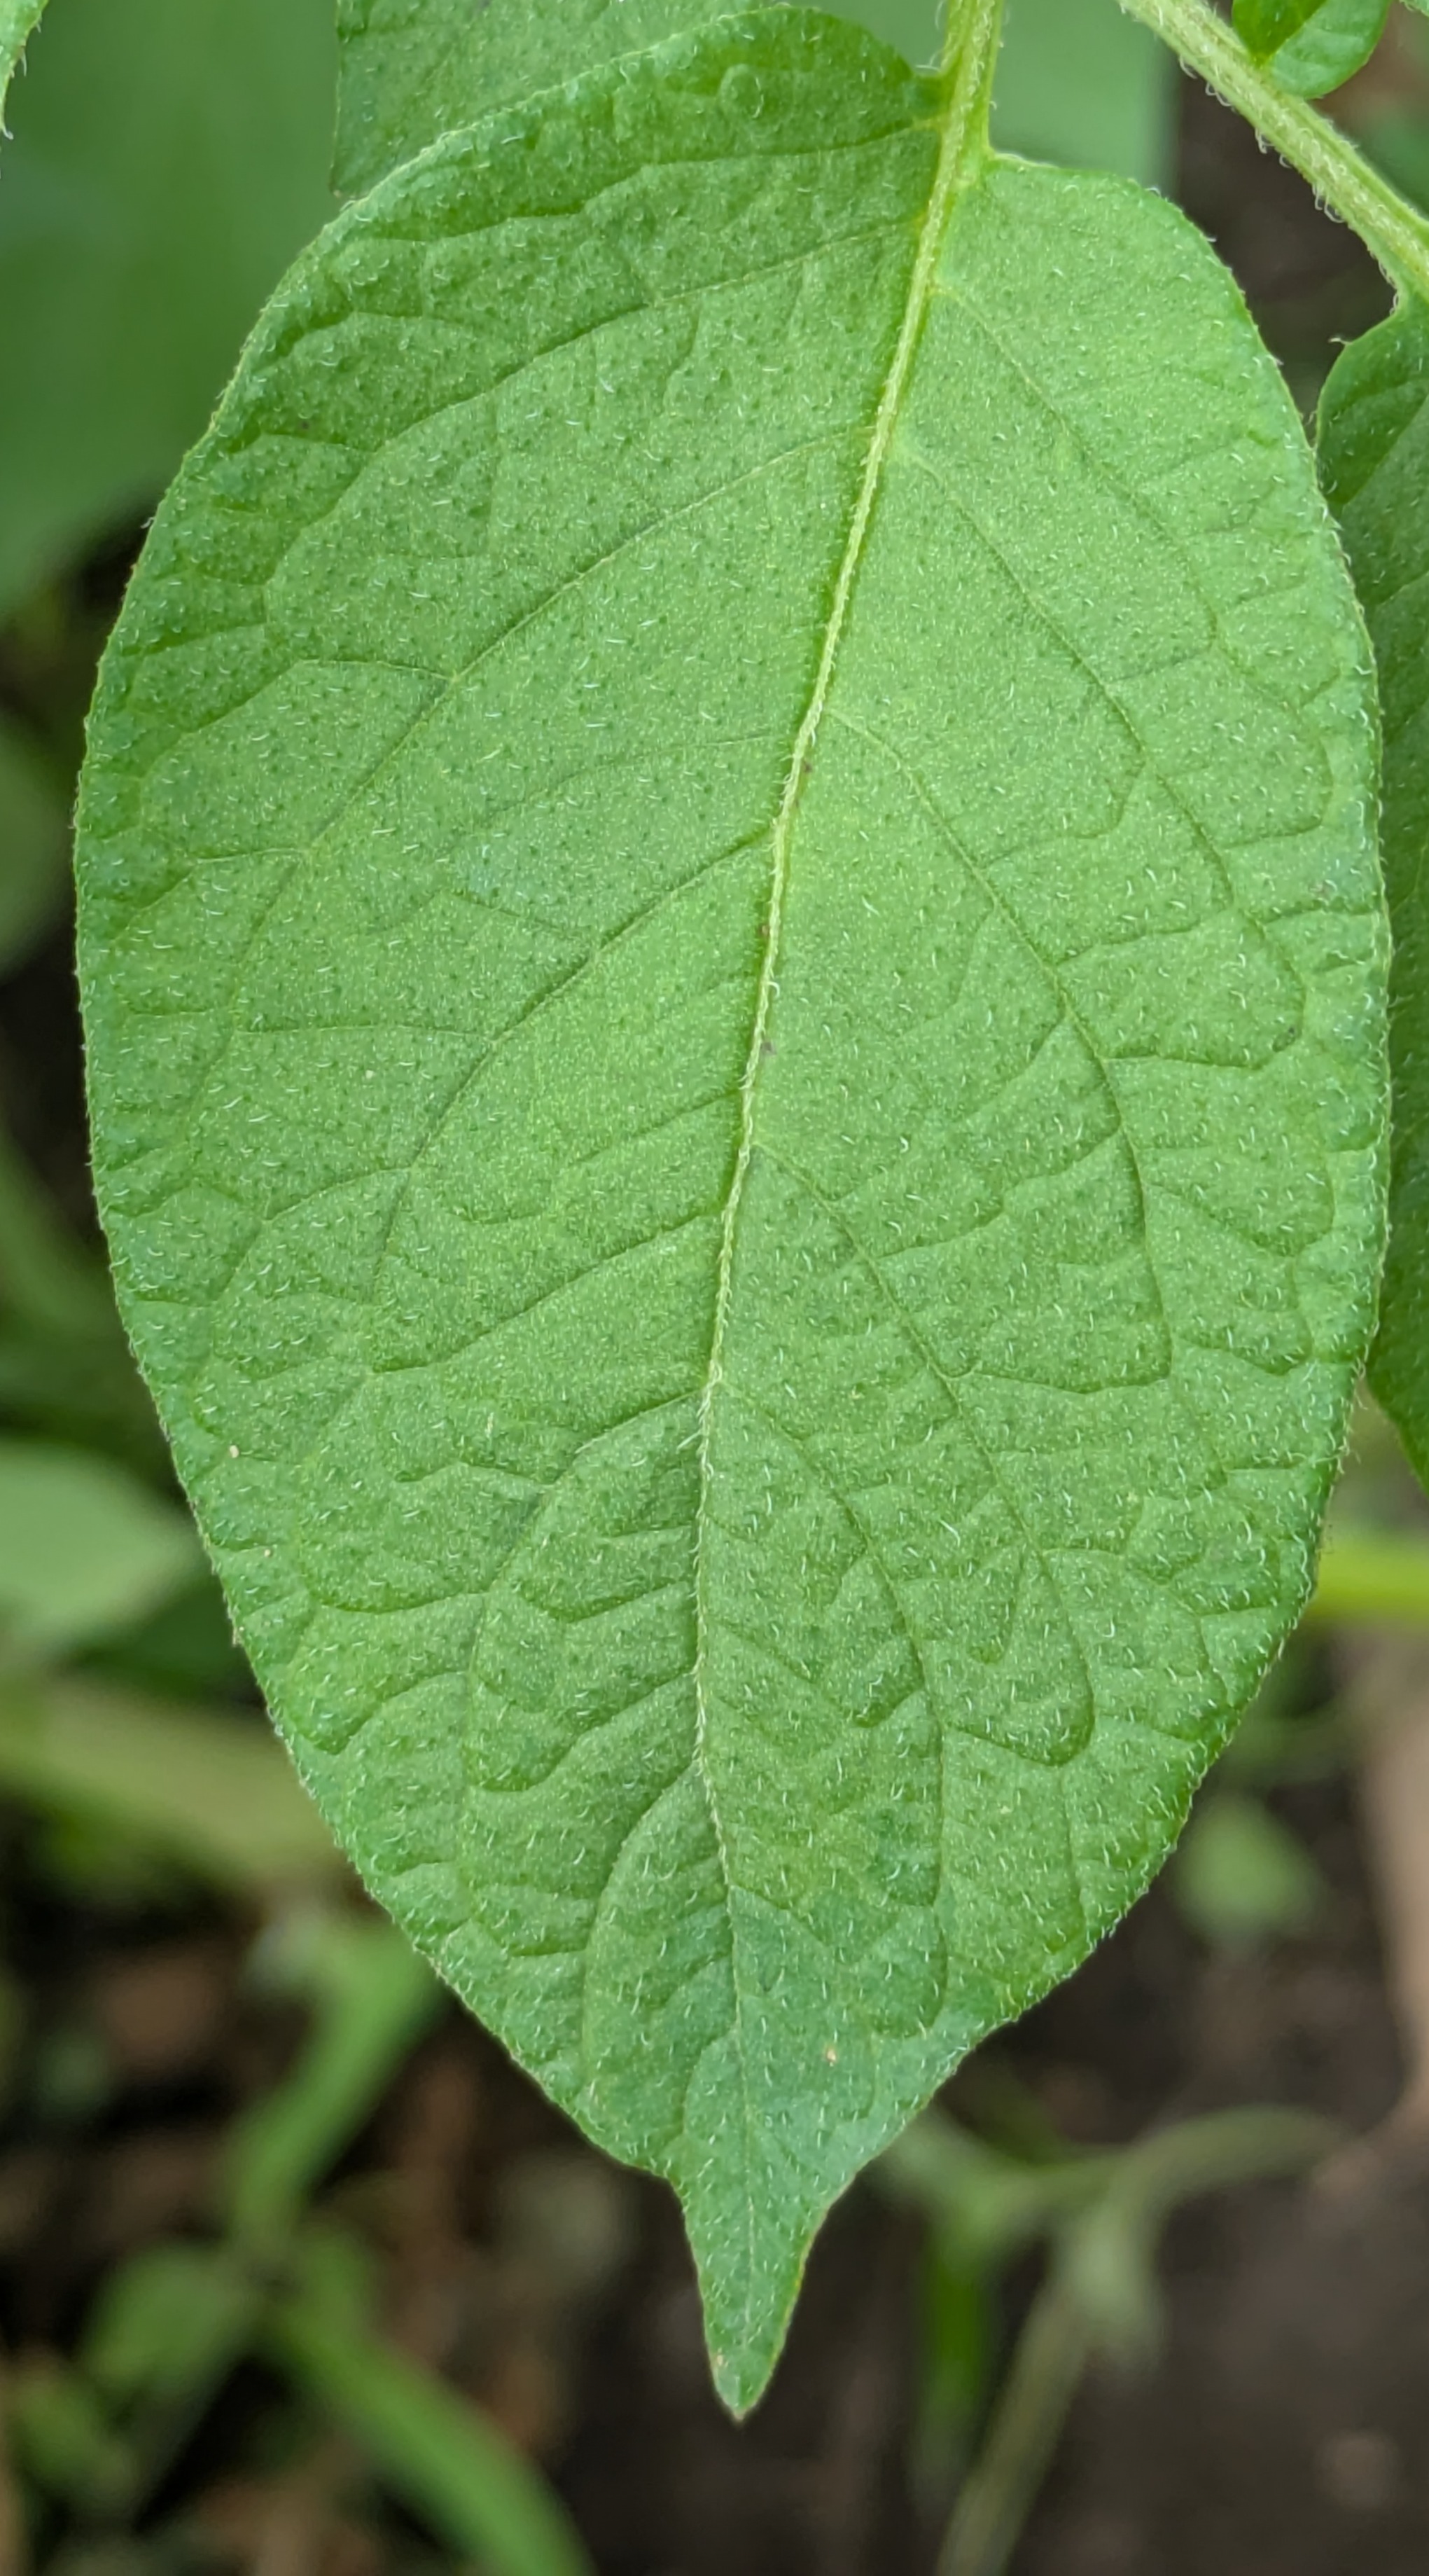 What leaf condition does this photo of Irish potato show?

healthy
